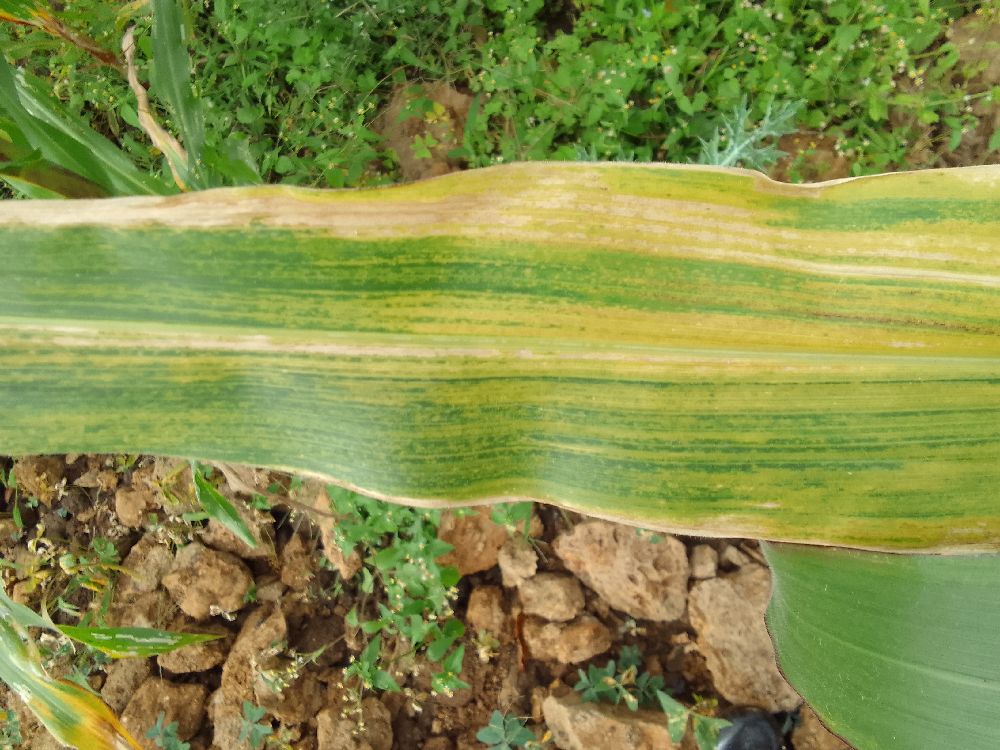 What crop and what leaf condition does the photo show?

maize, maize lethal necrosis
